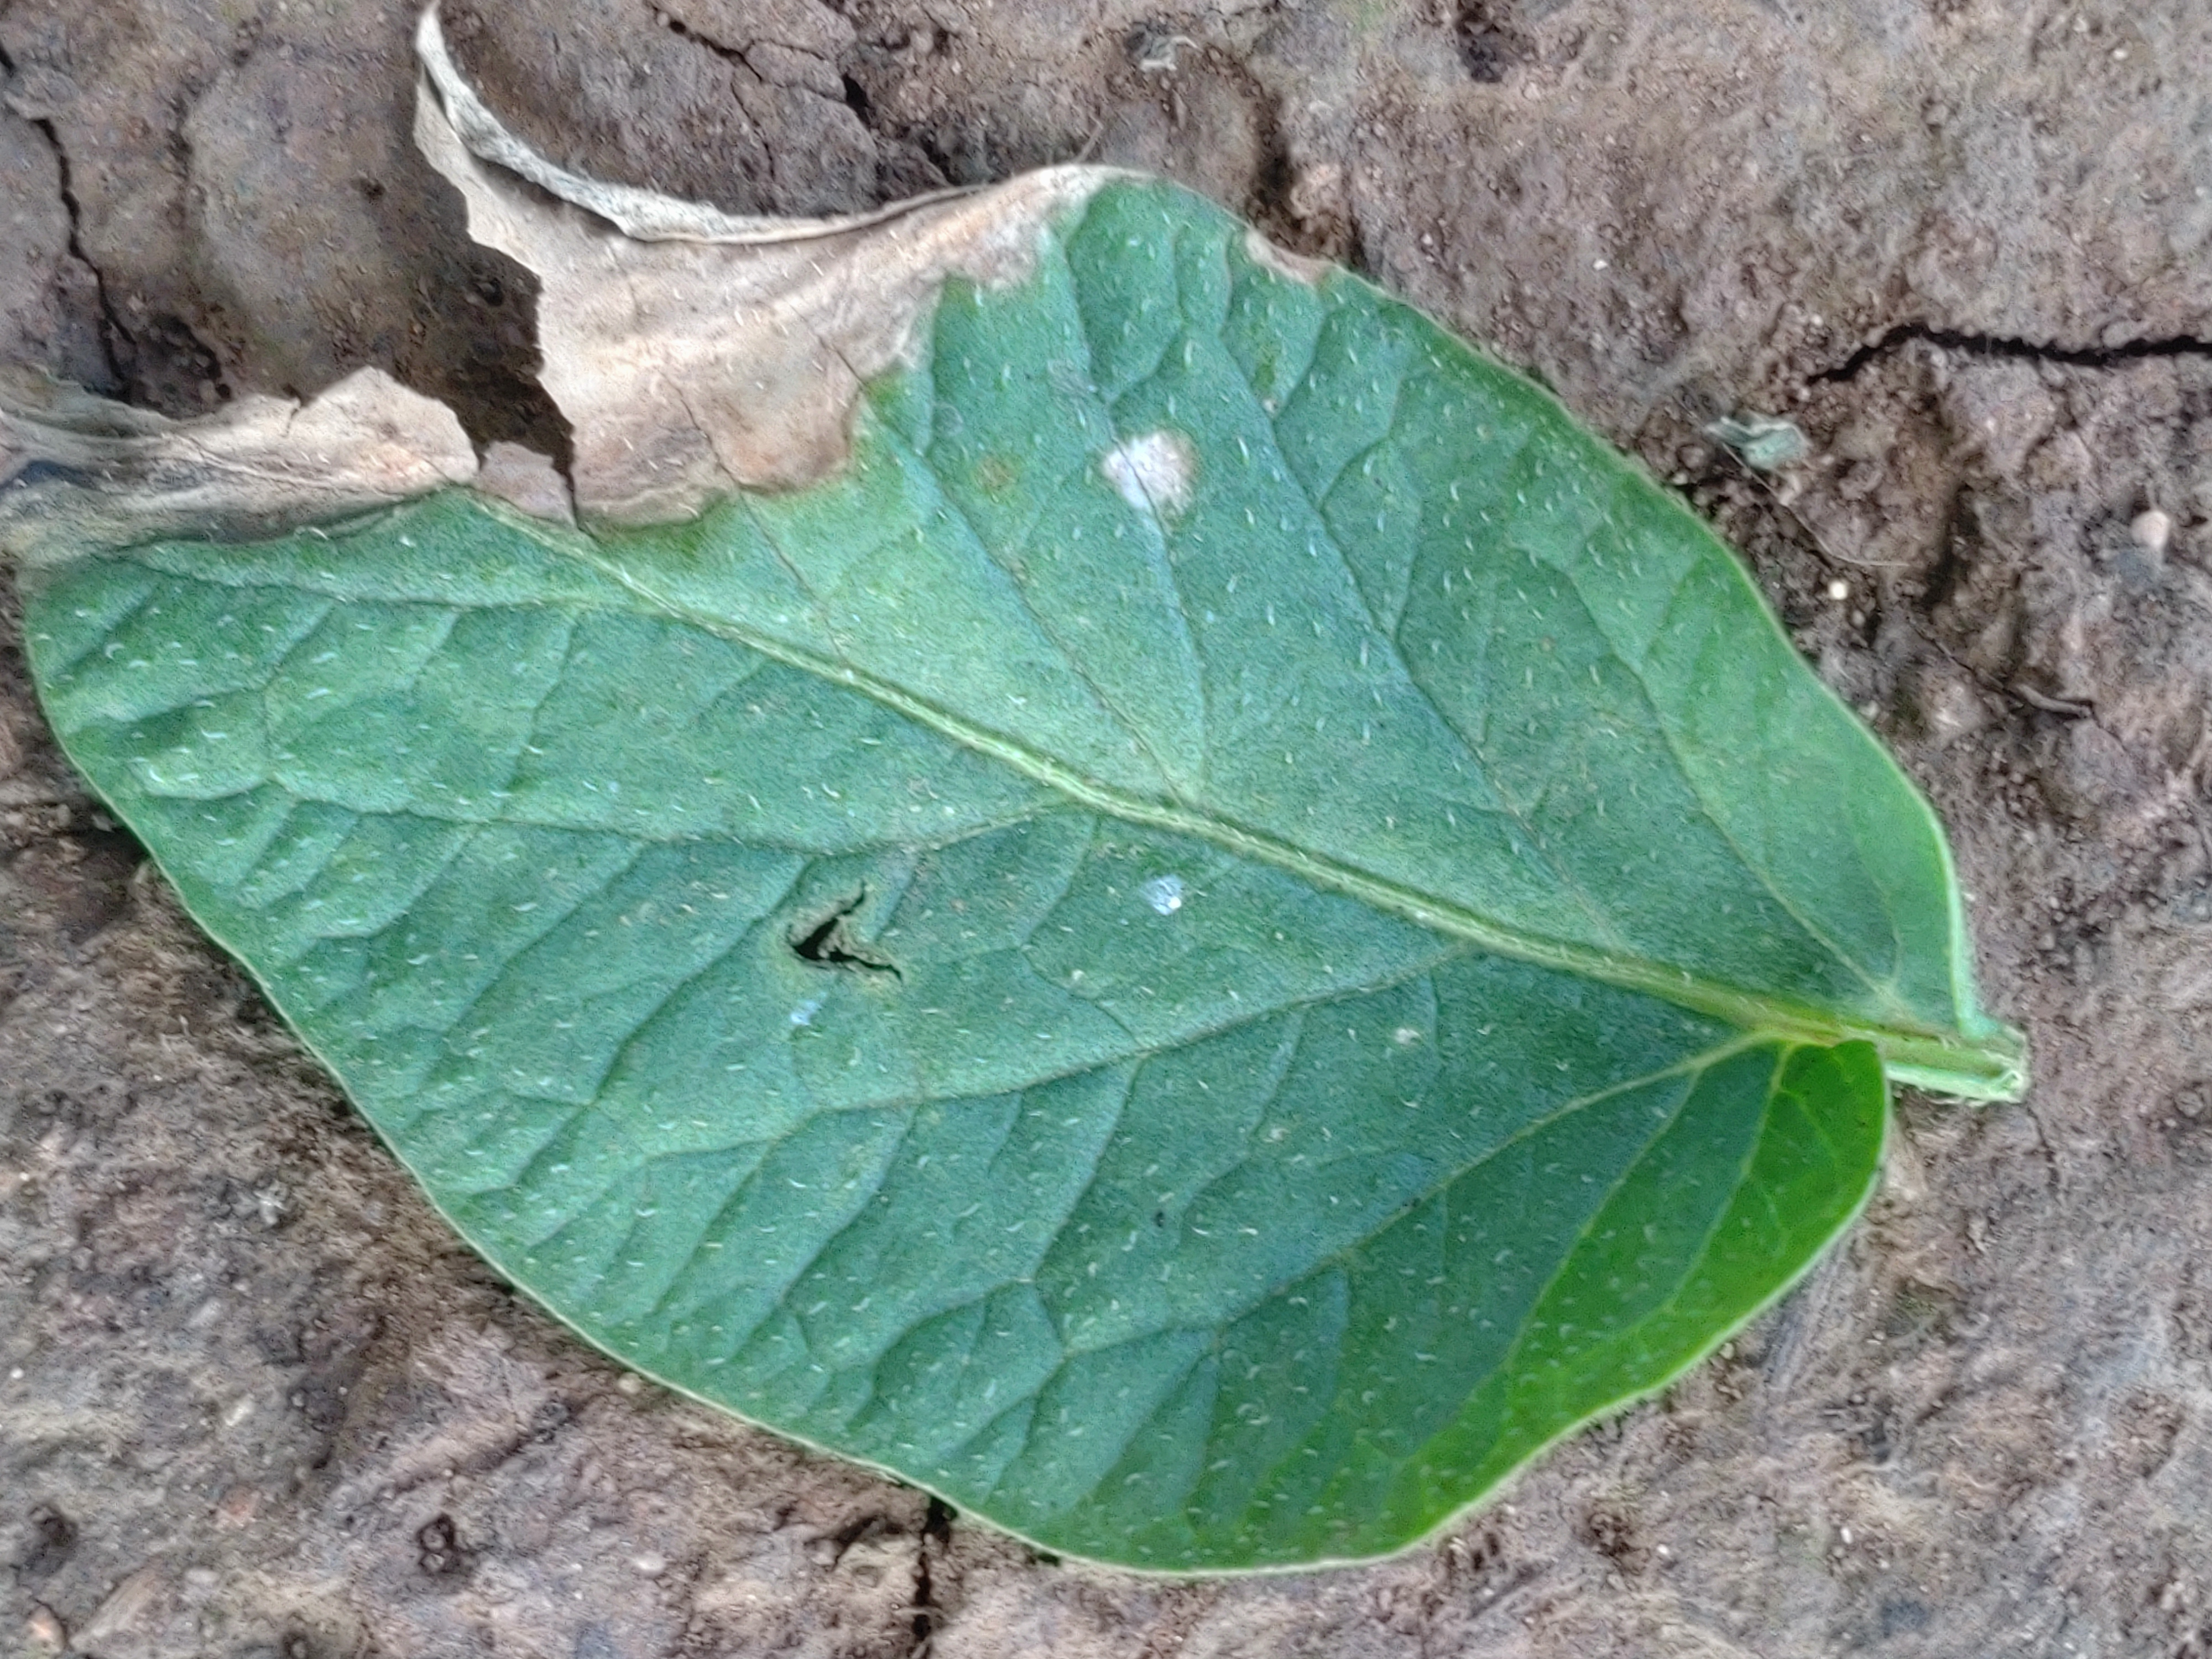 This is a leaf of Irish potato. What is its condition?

early blight
